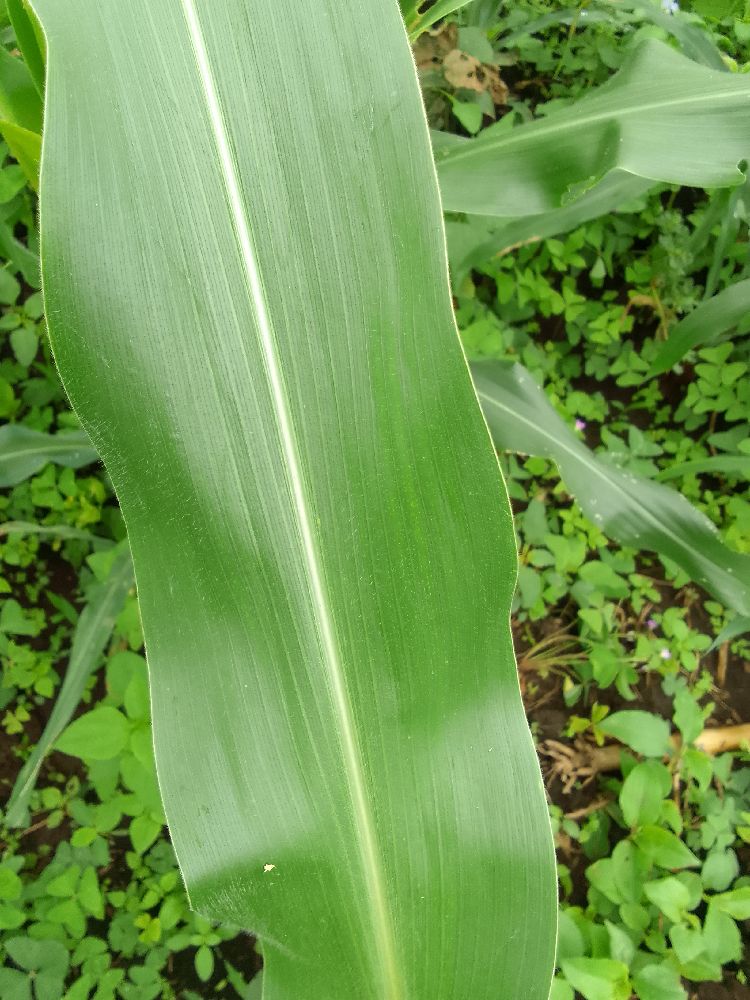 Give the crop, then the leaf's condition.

maize, healthy
